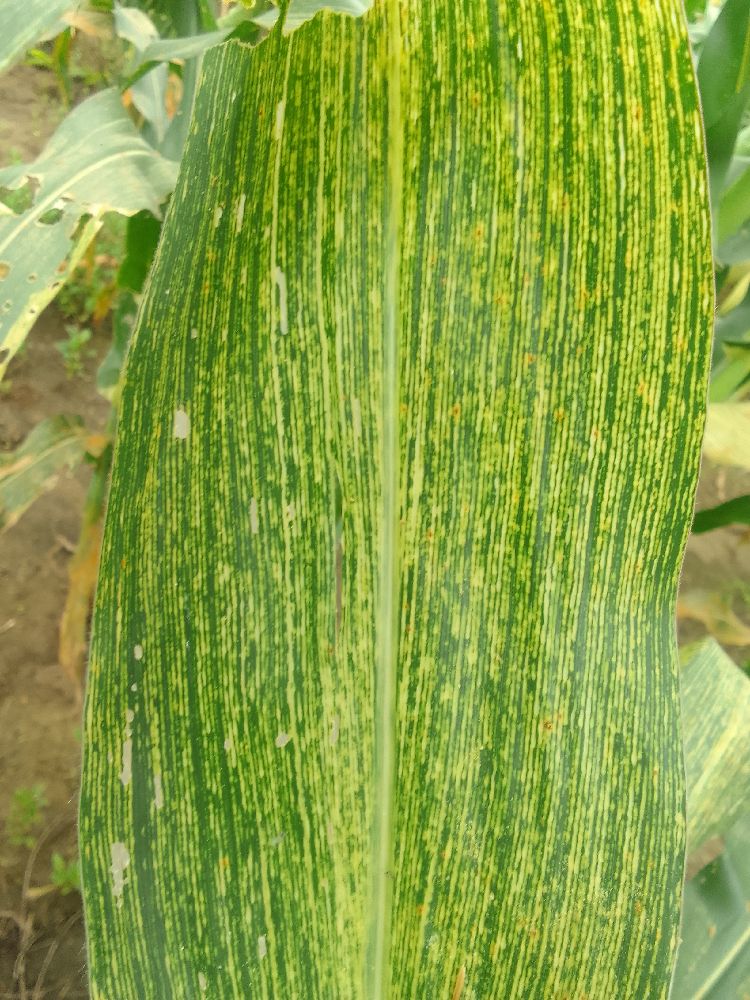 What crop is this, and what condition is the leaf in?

maize, maize streak virus
